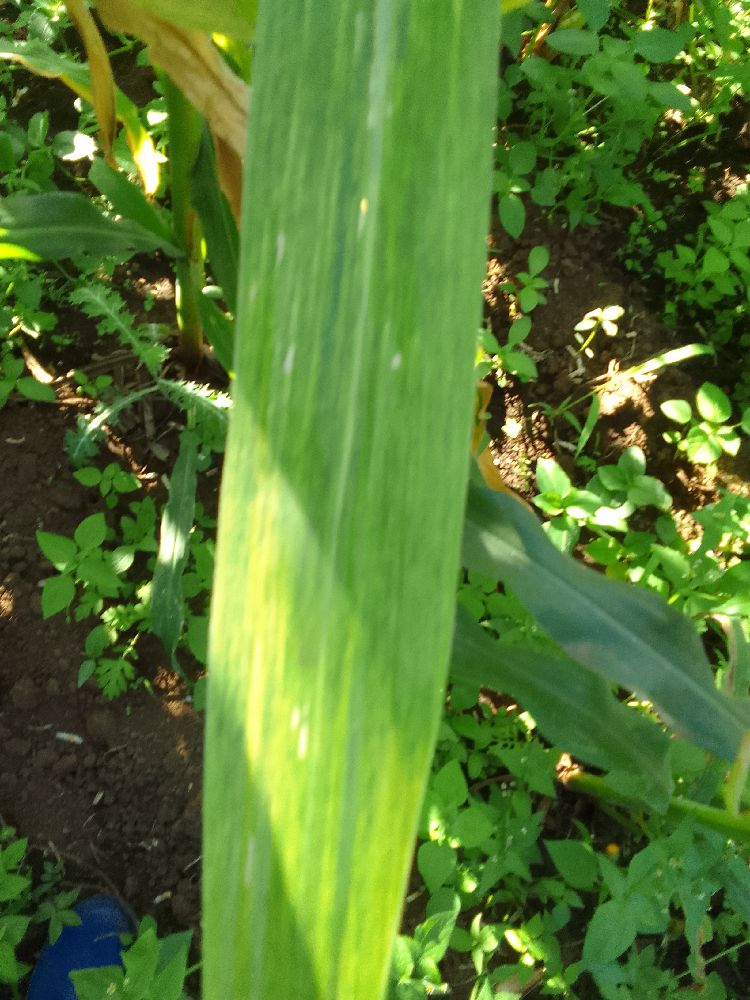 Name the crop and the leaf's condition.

maize, maize lethal necrosis
